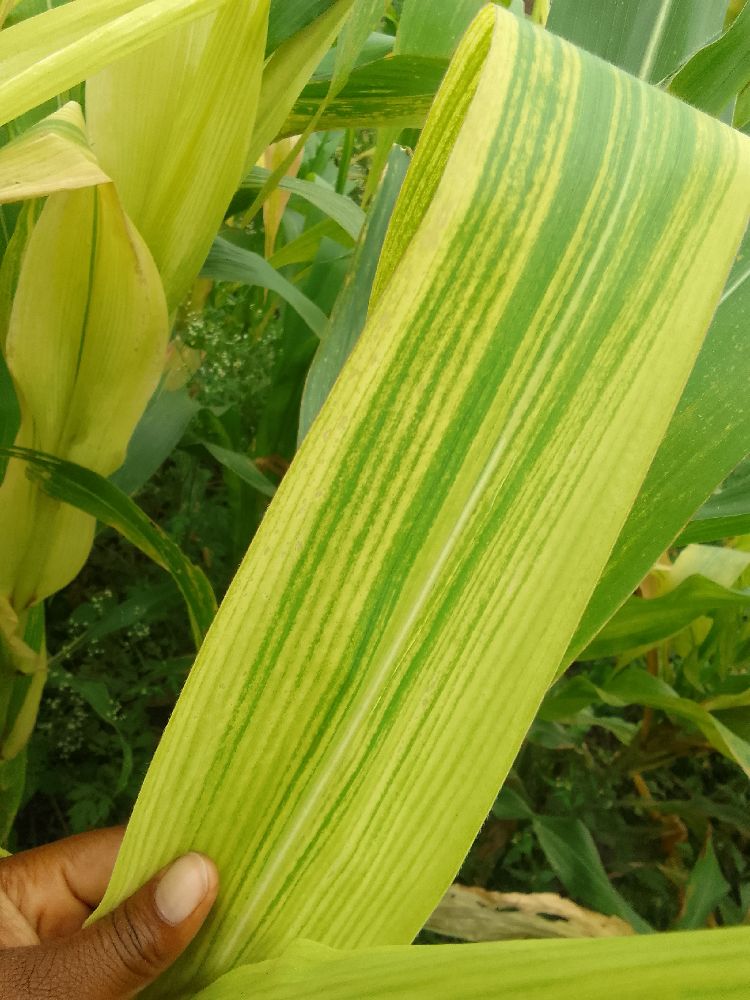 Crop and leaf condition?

maize, maize lethal necrosis
